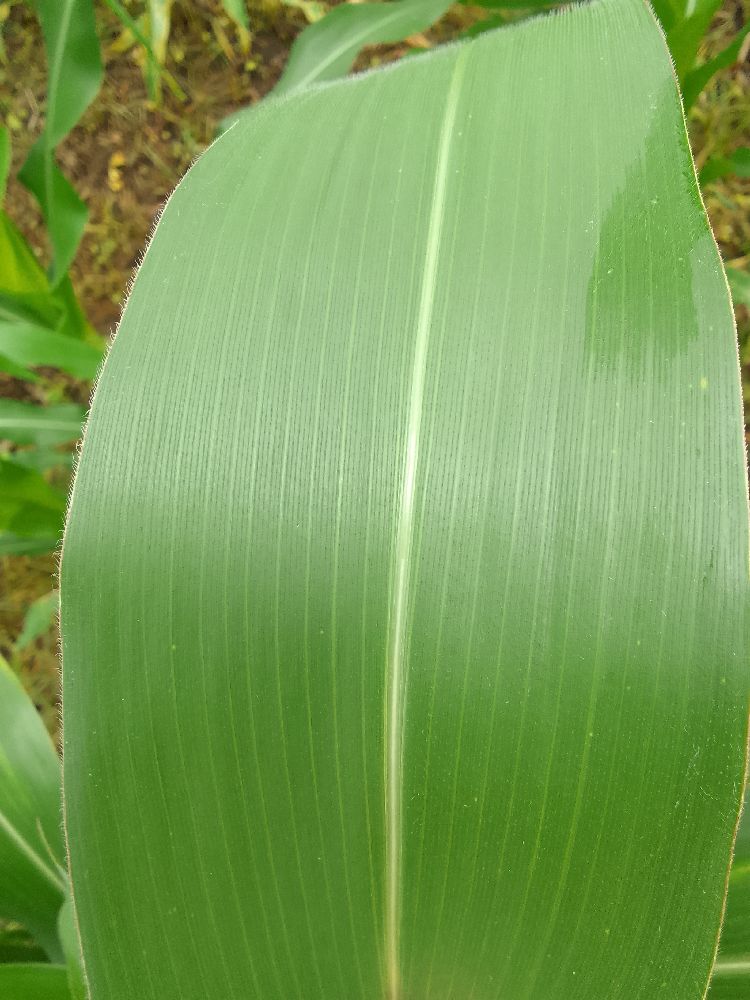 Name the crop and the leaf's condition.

maize, healthy
